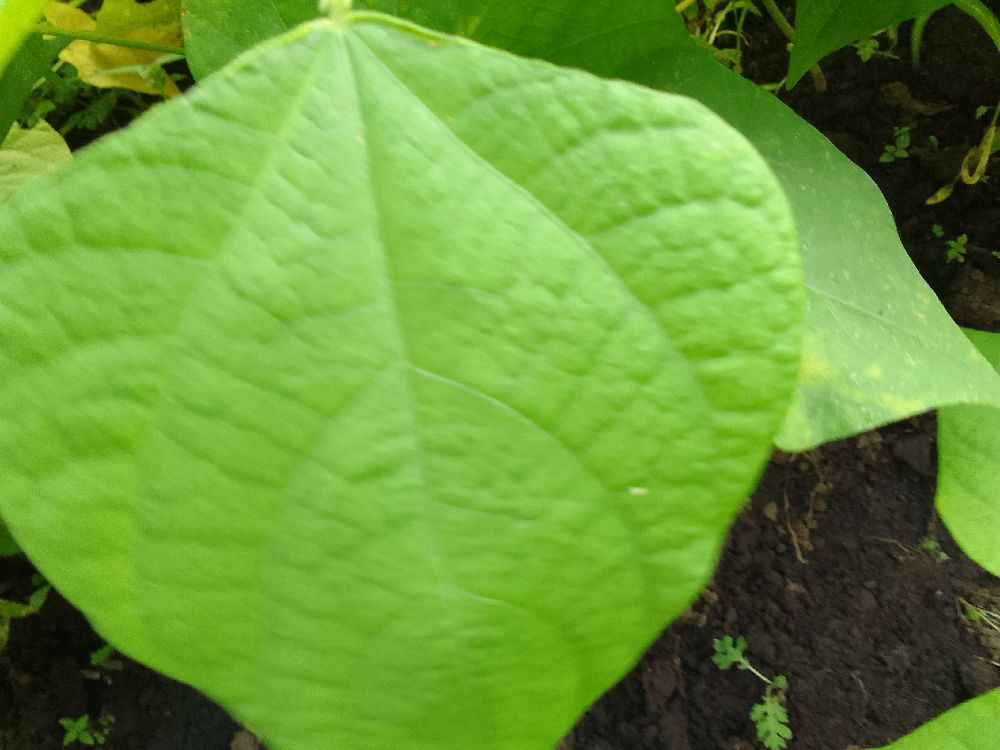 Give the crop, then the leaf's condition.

common bean, healthy
